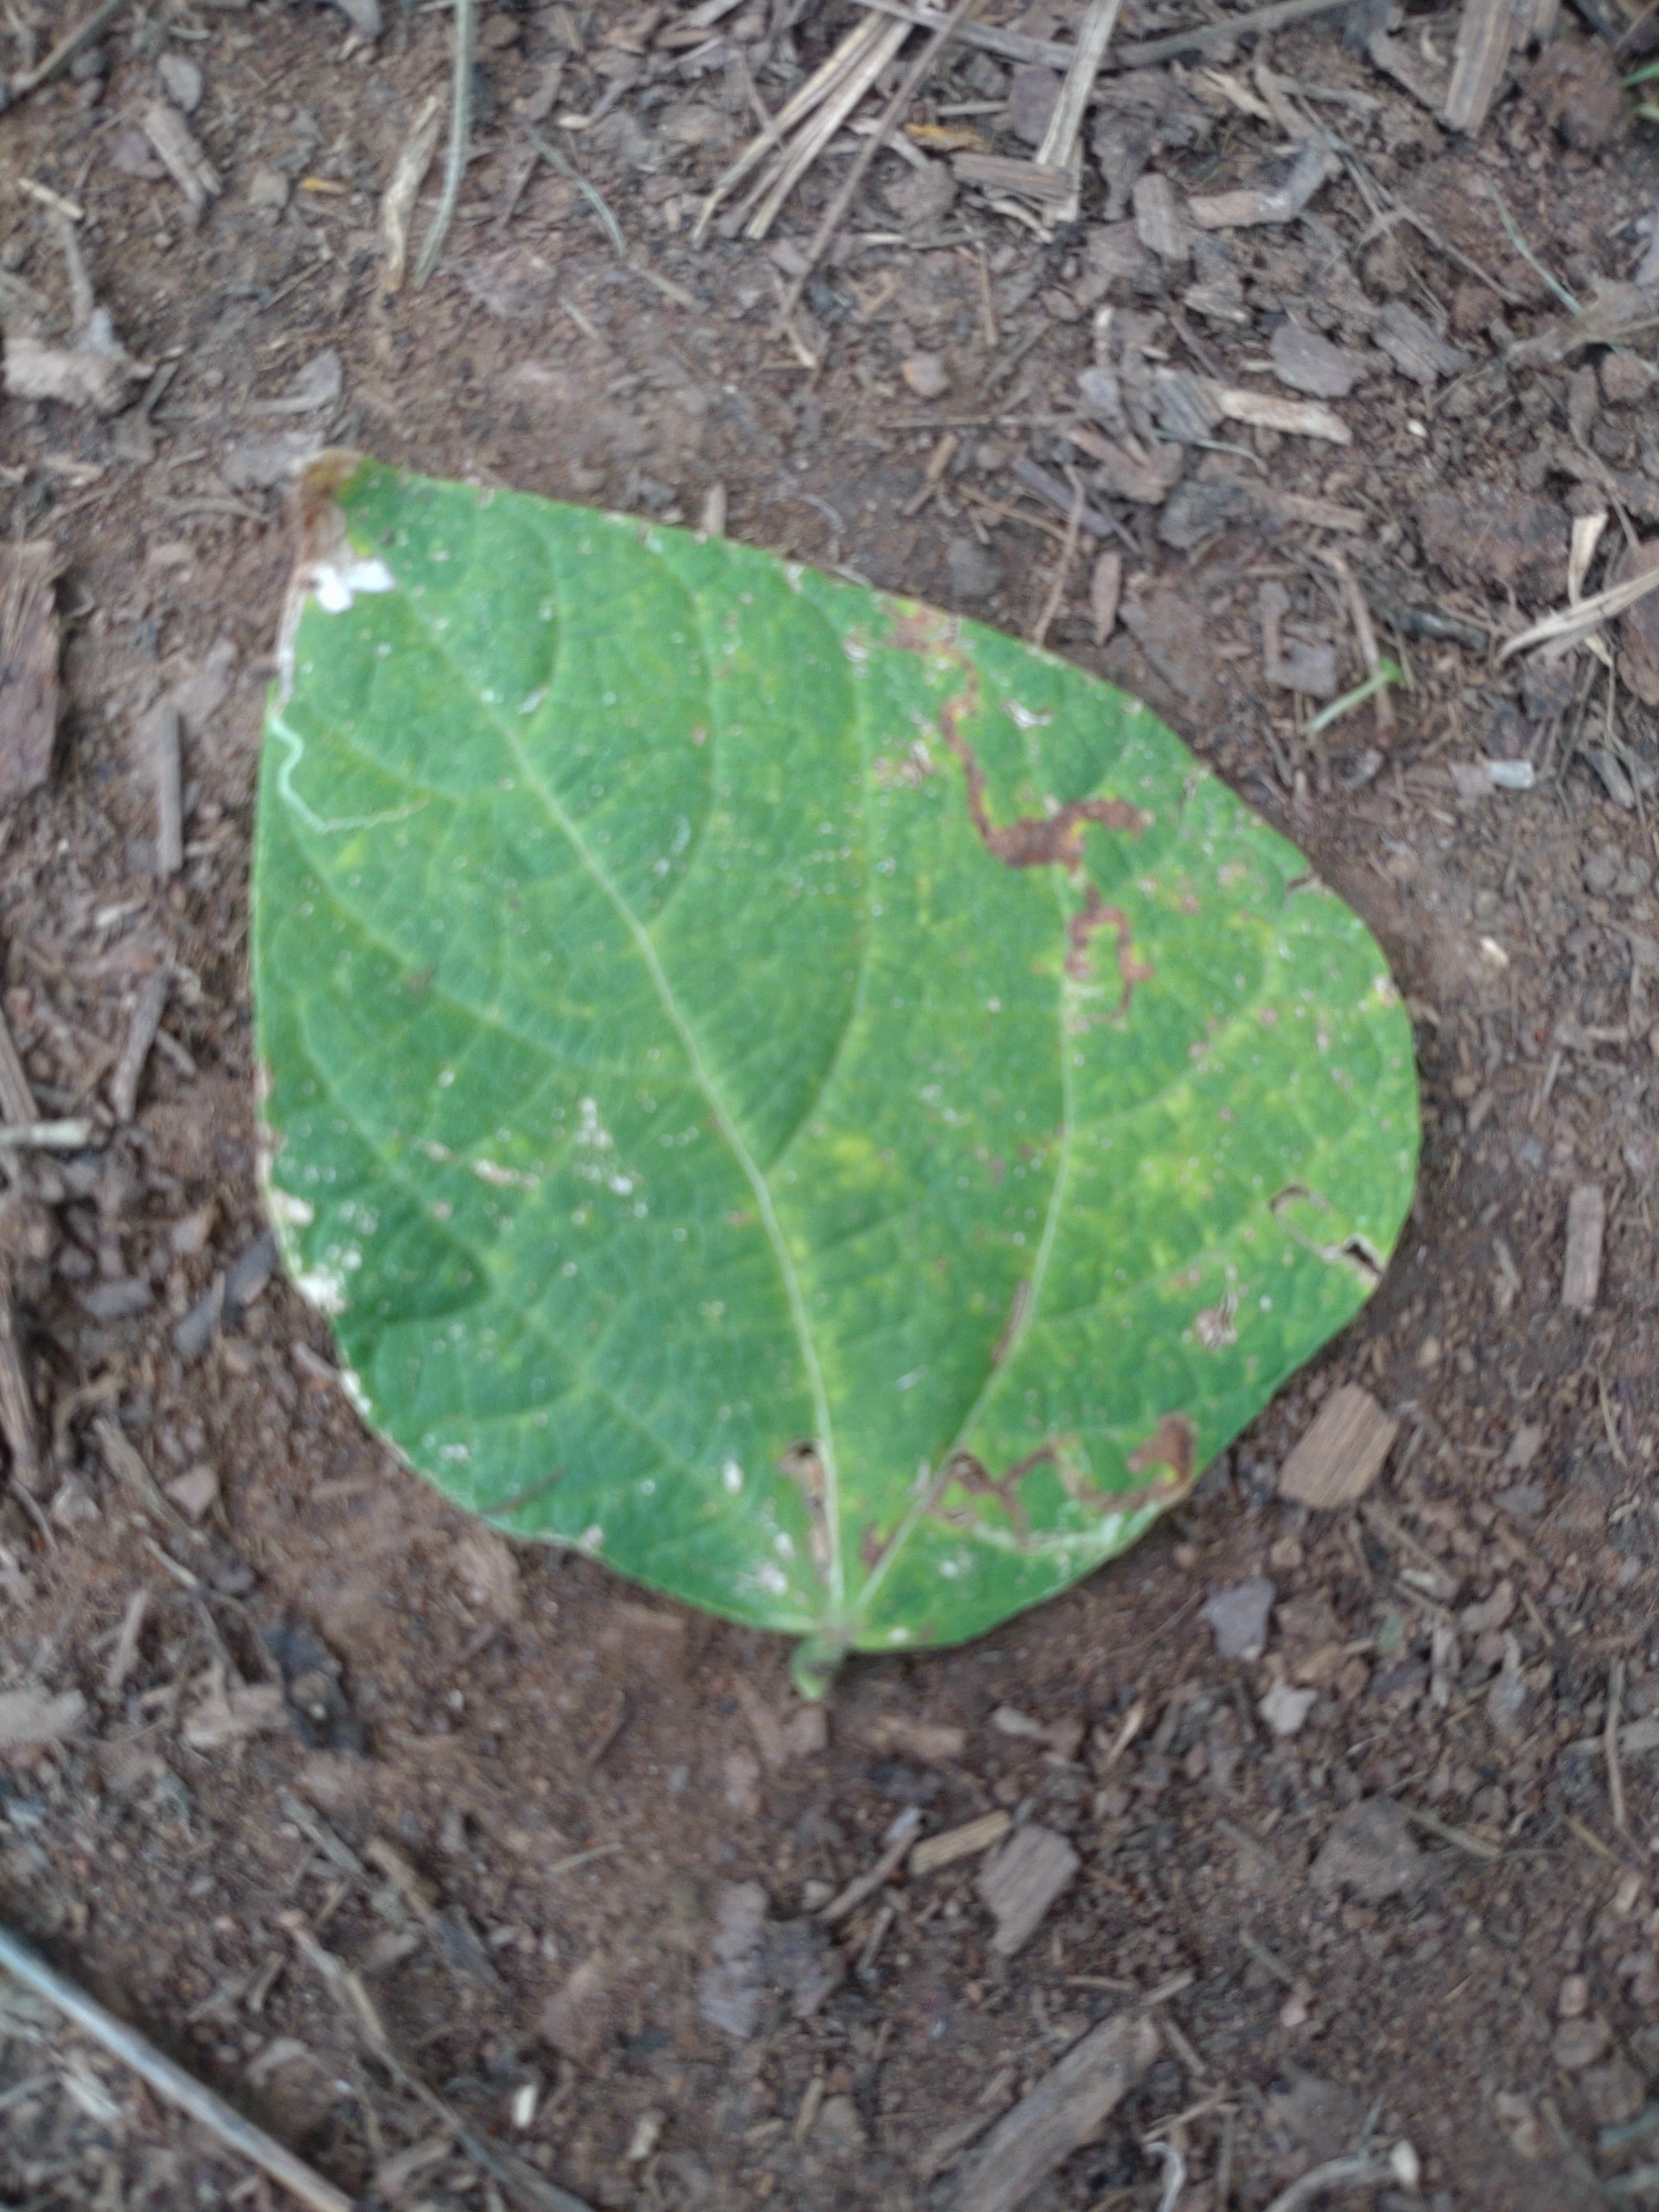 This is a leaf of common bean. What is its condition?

anthracnose
